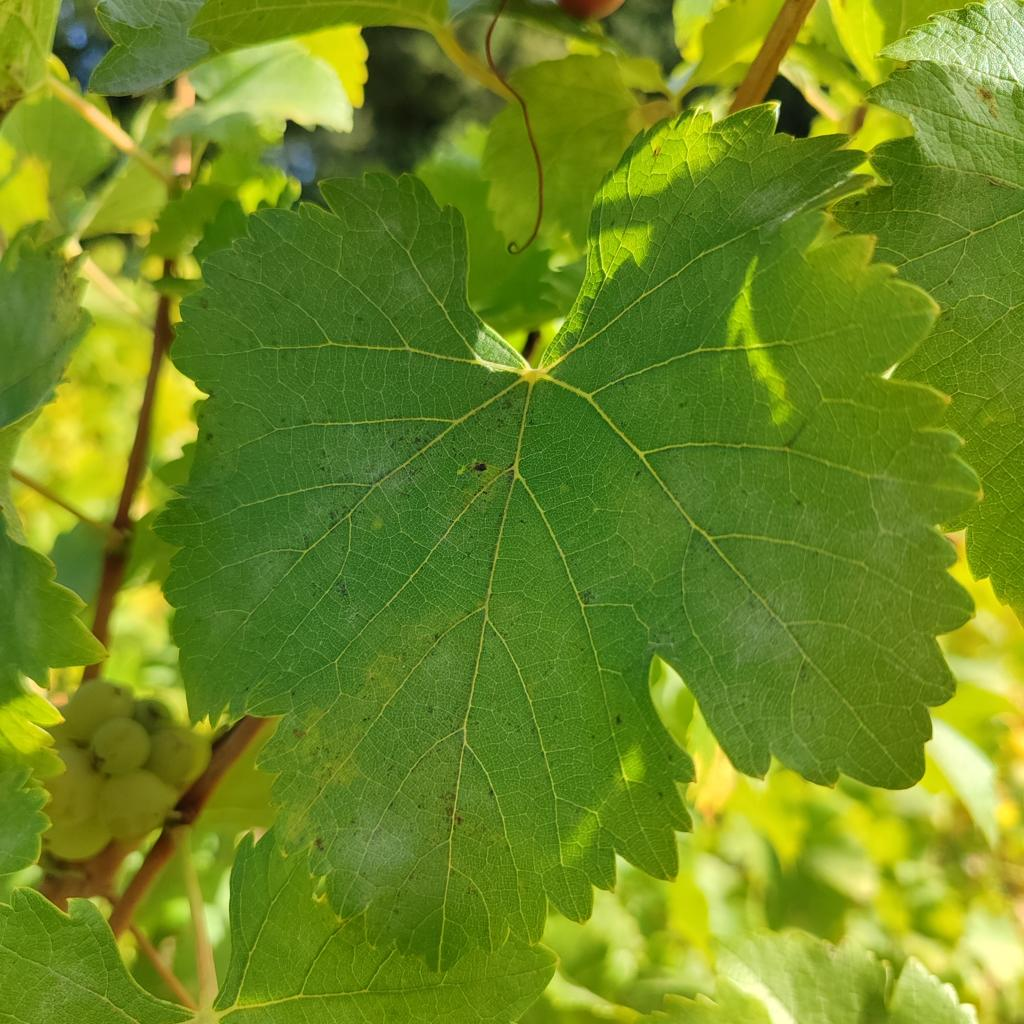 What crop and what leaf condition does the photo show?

grapevine, powdery mildew
